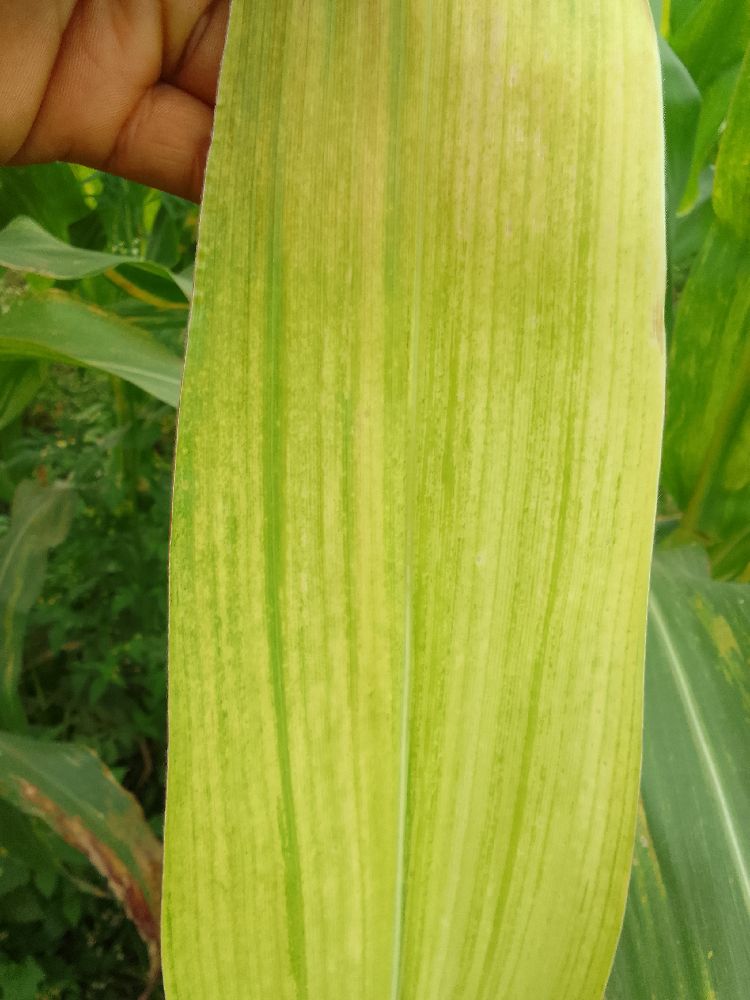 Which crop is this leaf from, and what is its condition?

maize, maize lethal necrosis
